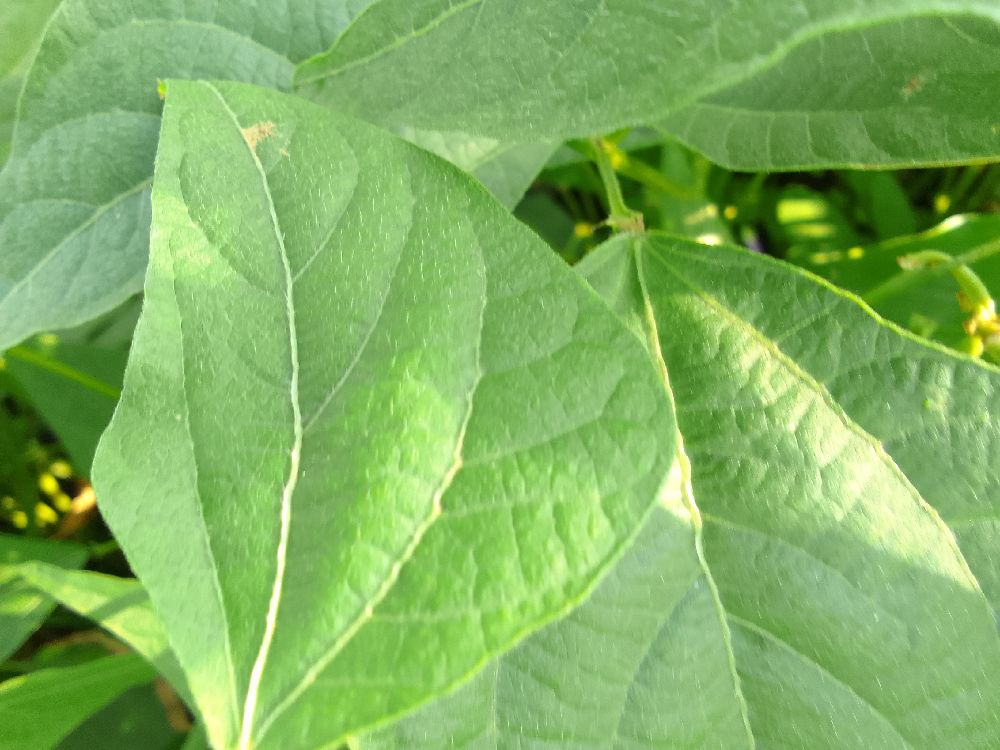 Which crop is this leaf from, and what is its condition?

common bean, healthy
